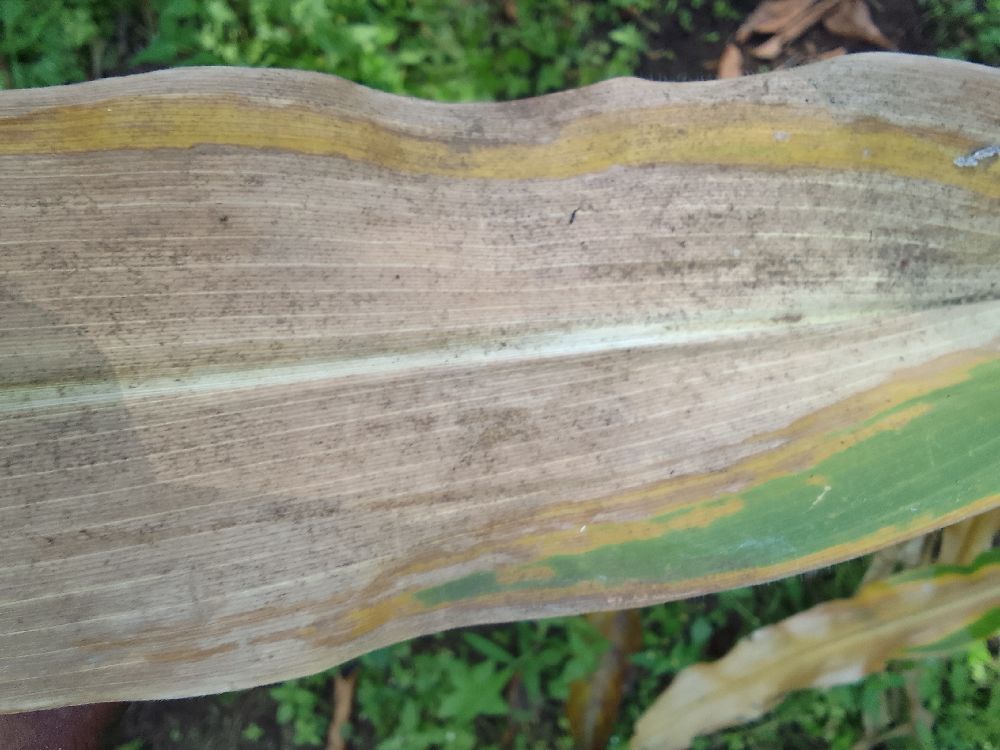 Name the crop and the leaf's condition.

maize, maize lethal necrosis
